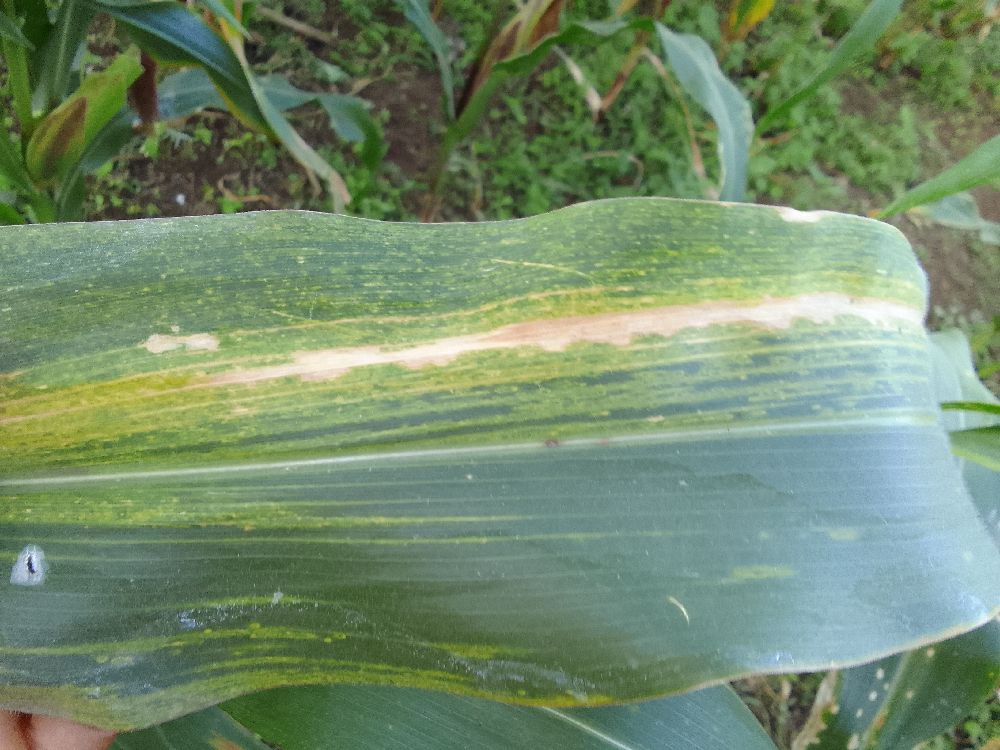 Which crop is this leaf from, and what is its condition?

maize, maize lethal necrosis
